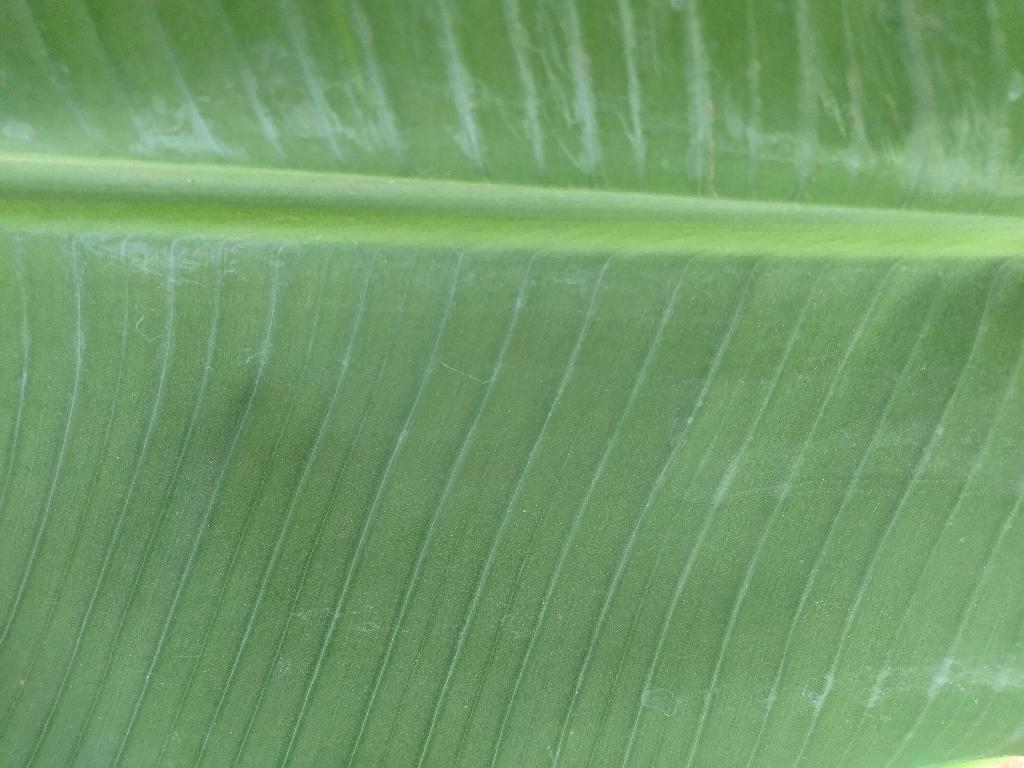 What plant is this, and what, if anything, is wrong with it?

banana, healthy
